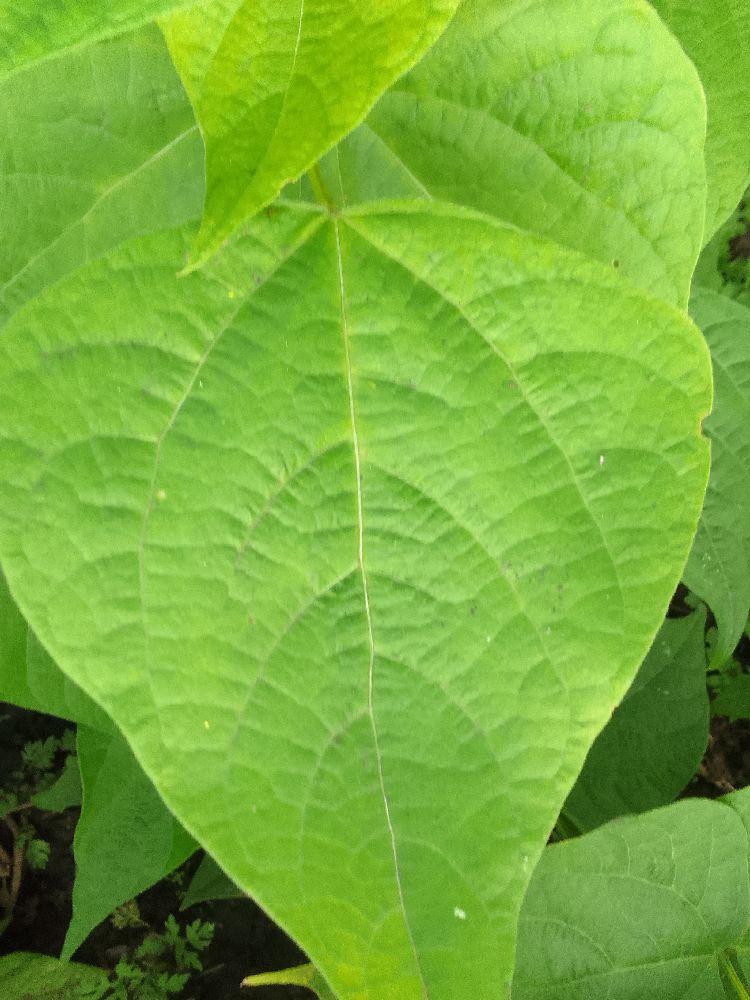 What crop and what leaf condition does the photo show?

common bean, healthy
